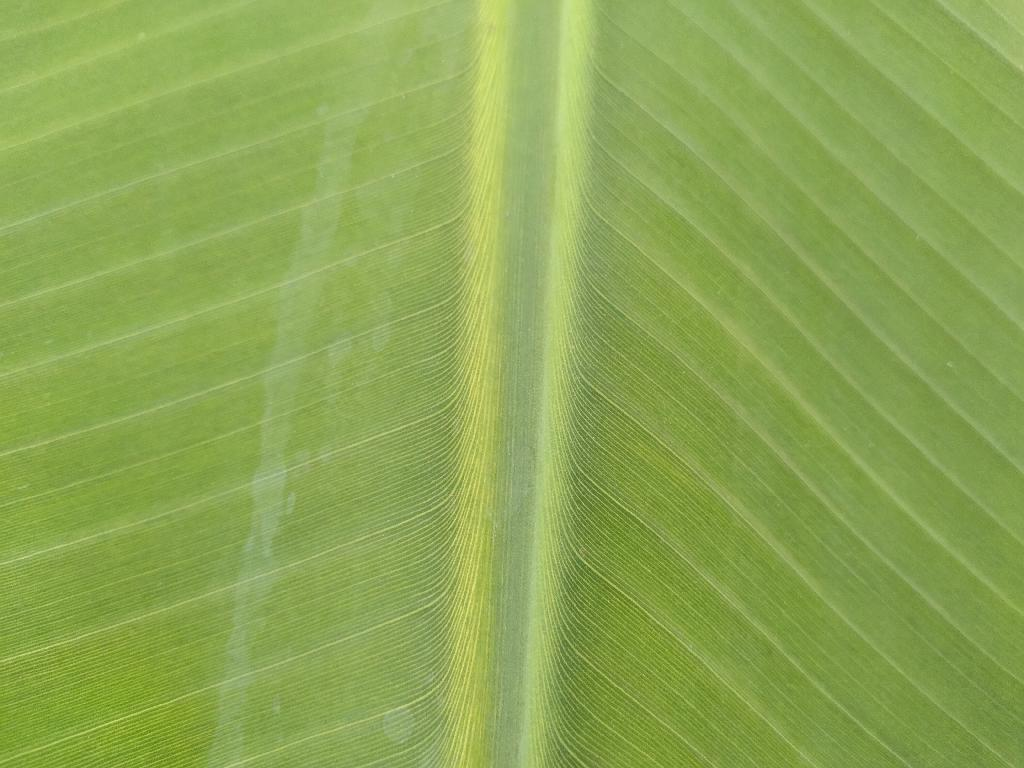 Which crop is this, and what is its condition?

banana, healthy
